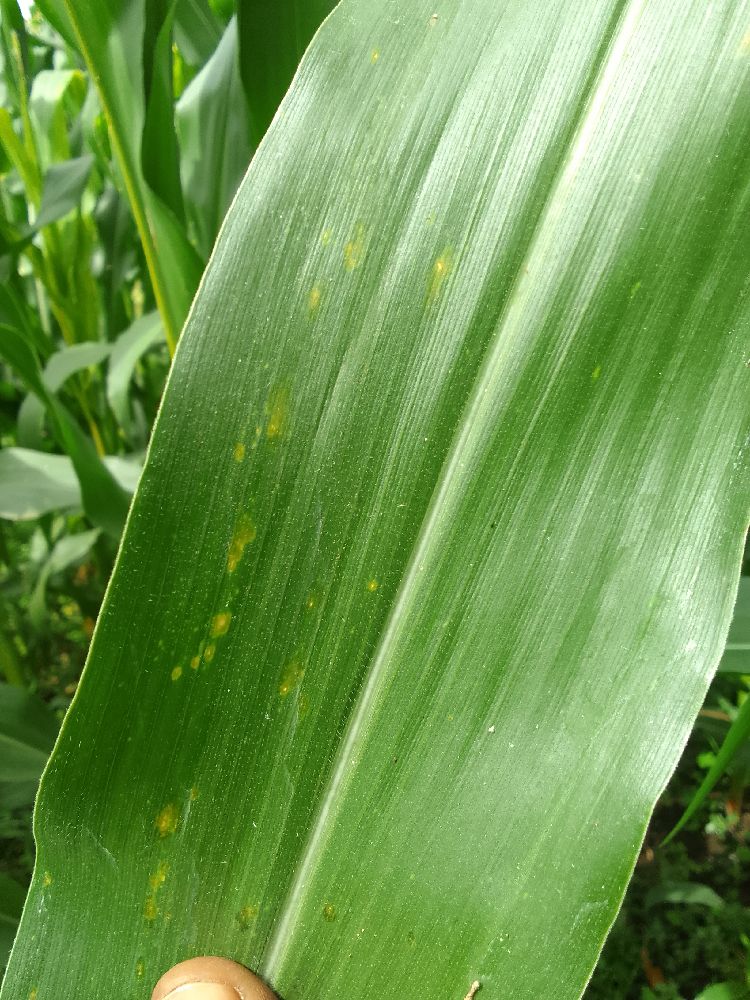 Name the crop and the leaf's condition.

maize, healthy
